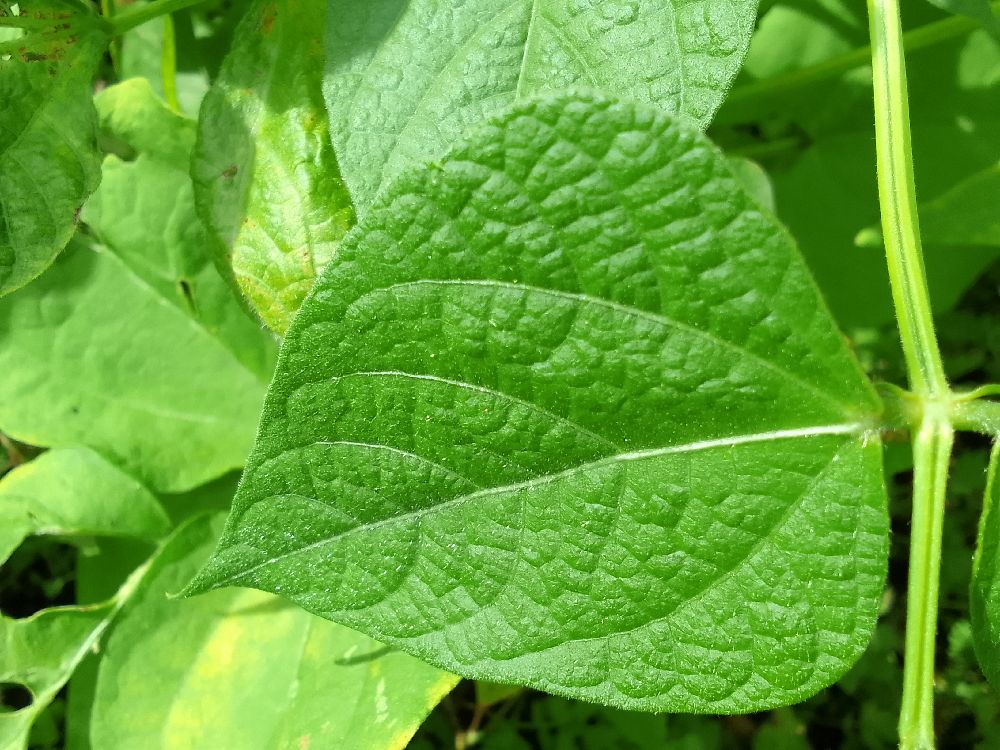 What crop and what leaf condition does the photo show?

common bean, healthy
